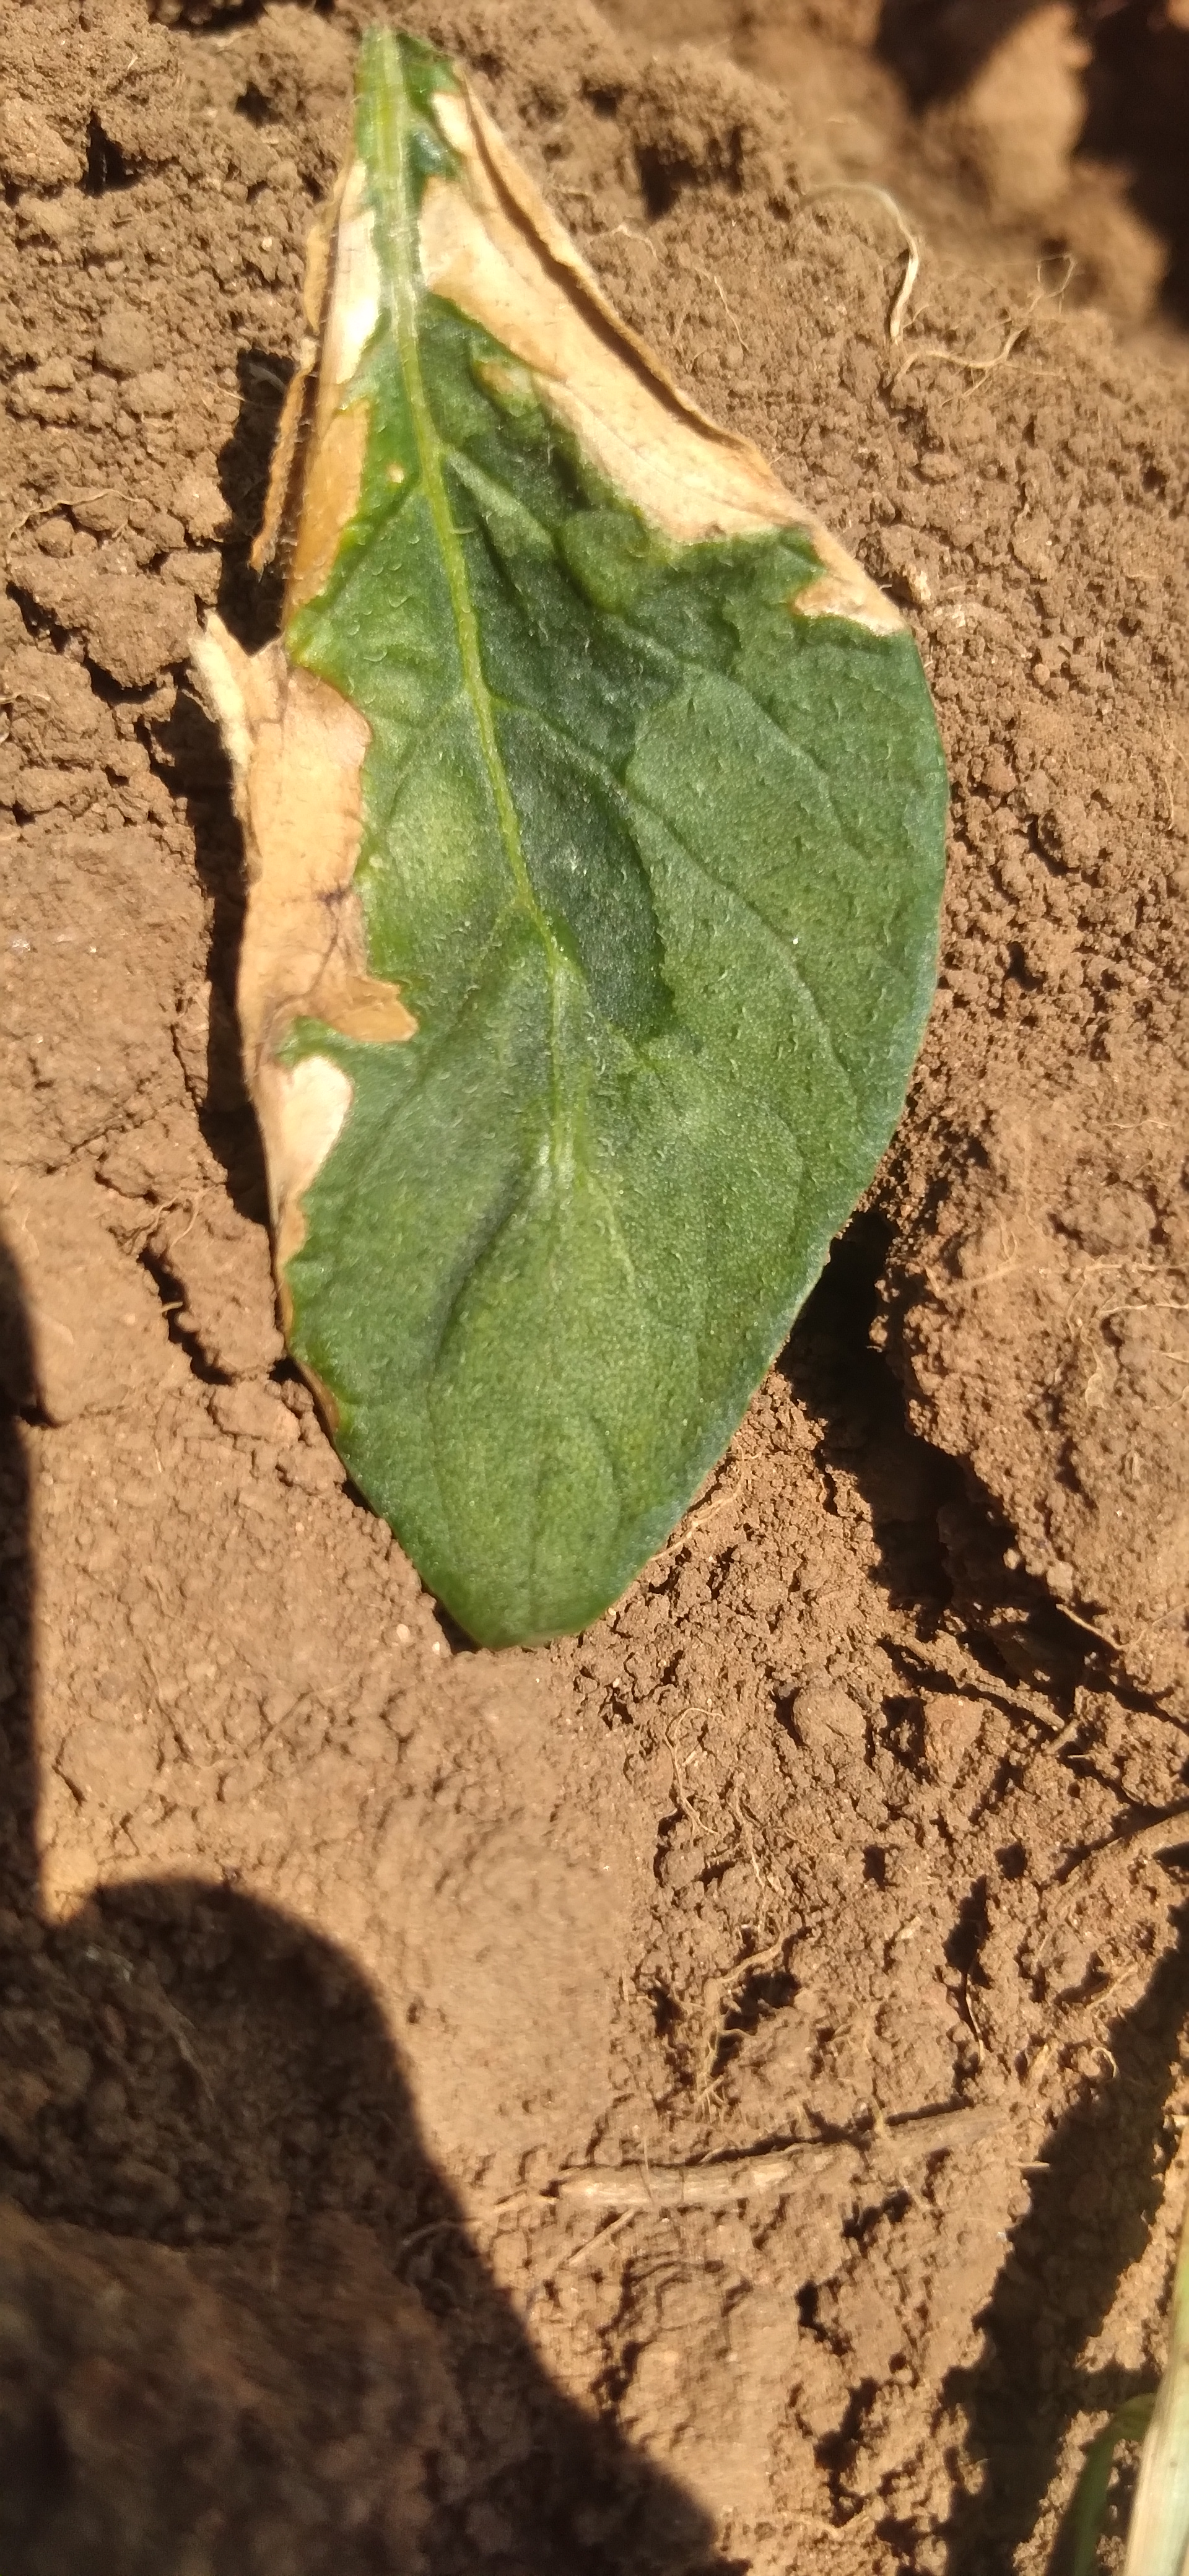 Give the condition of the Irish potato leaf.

early blight
